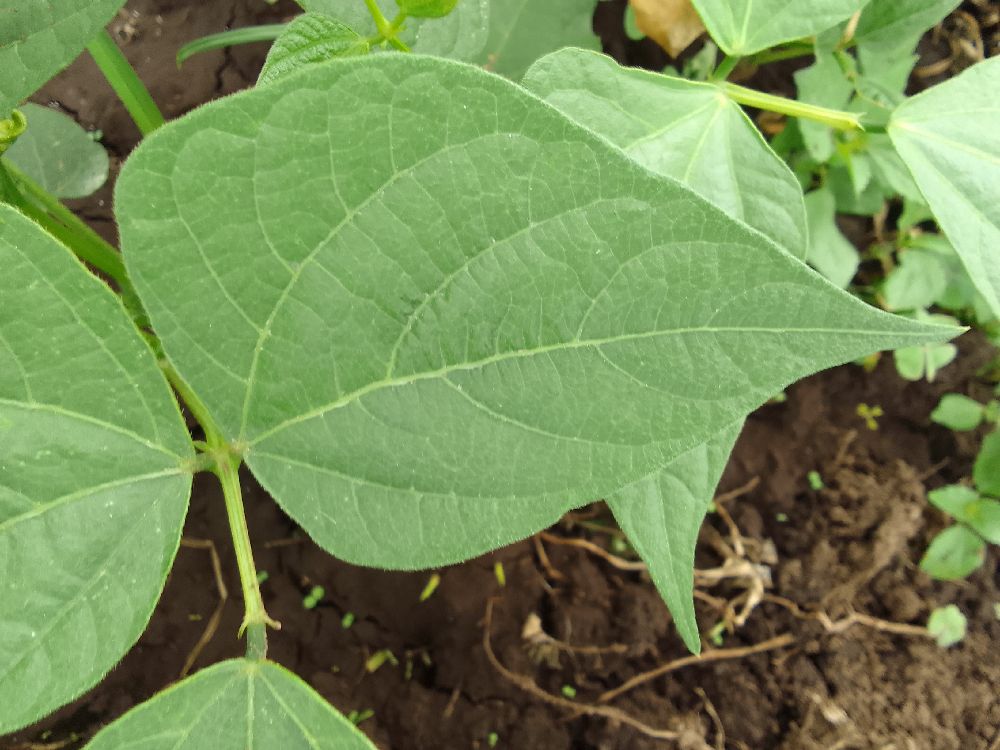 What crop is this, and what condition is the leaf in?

common bean, healthy
